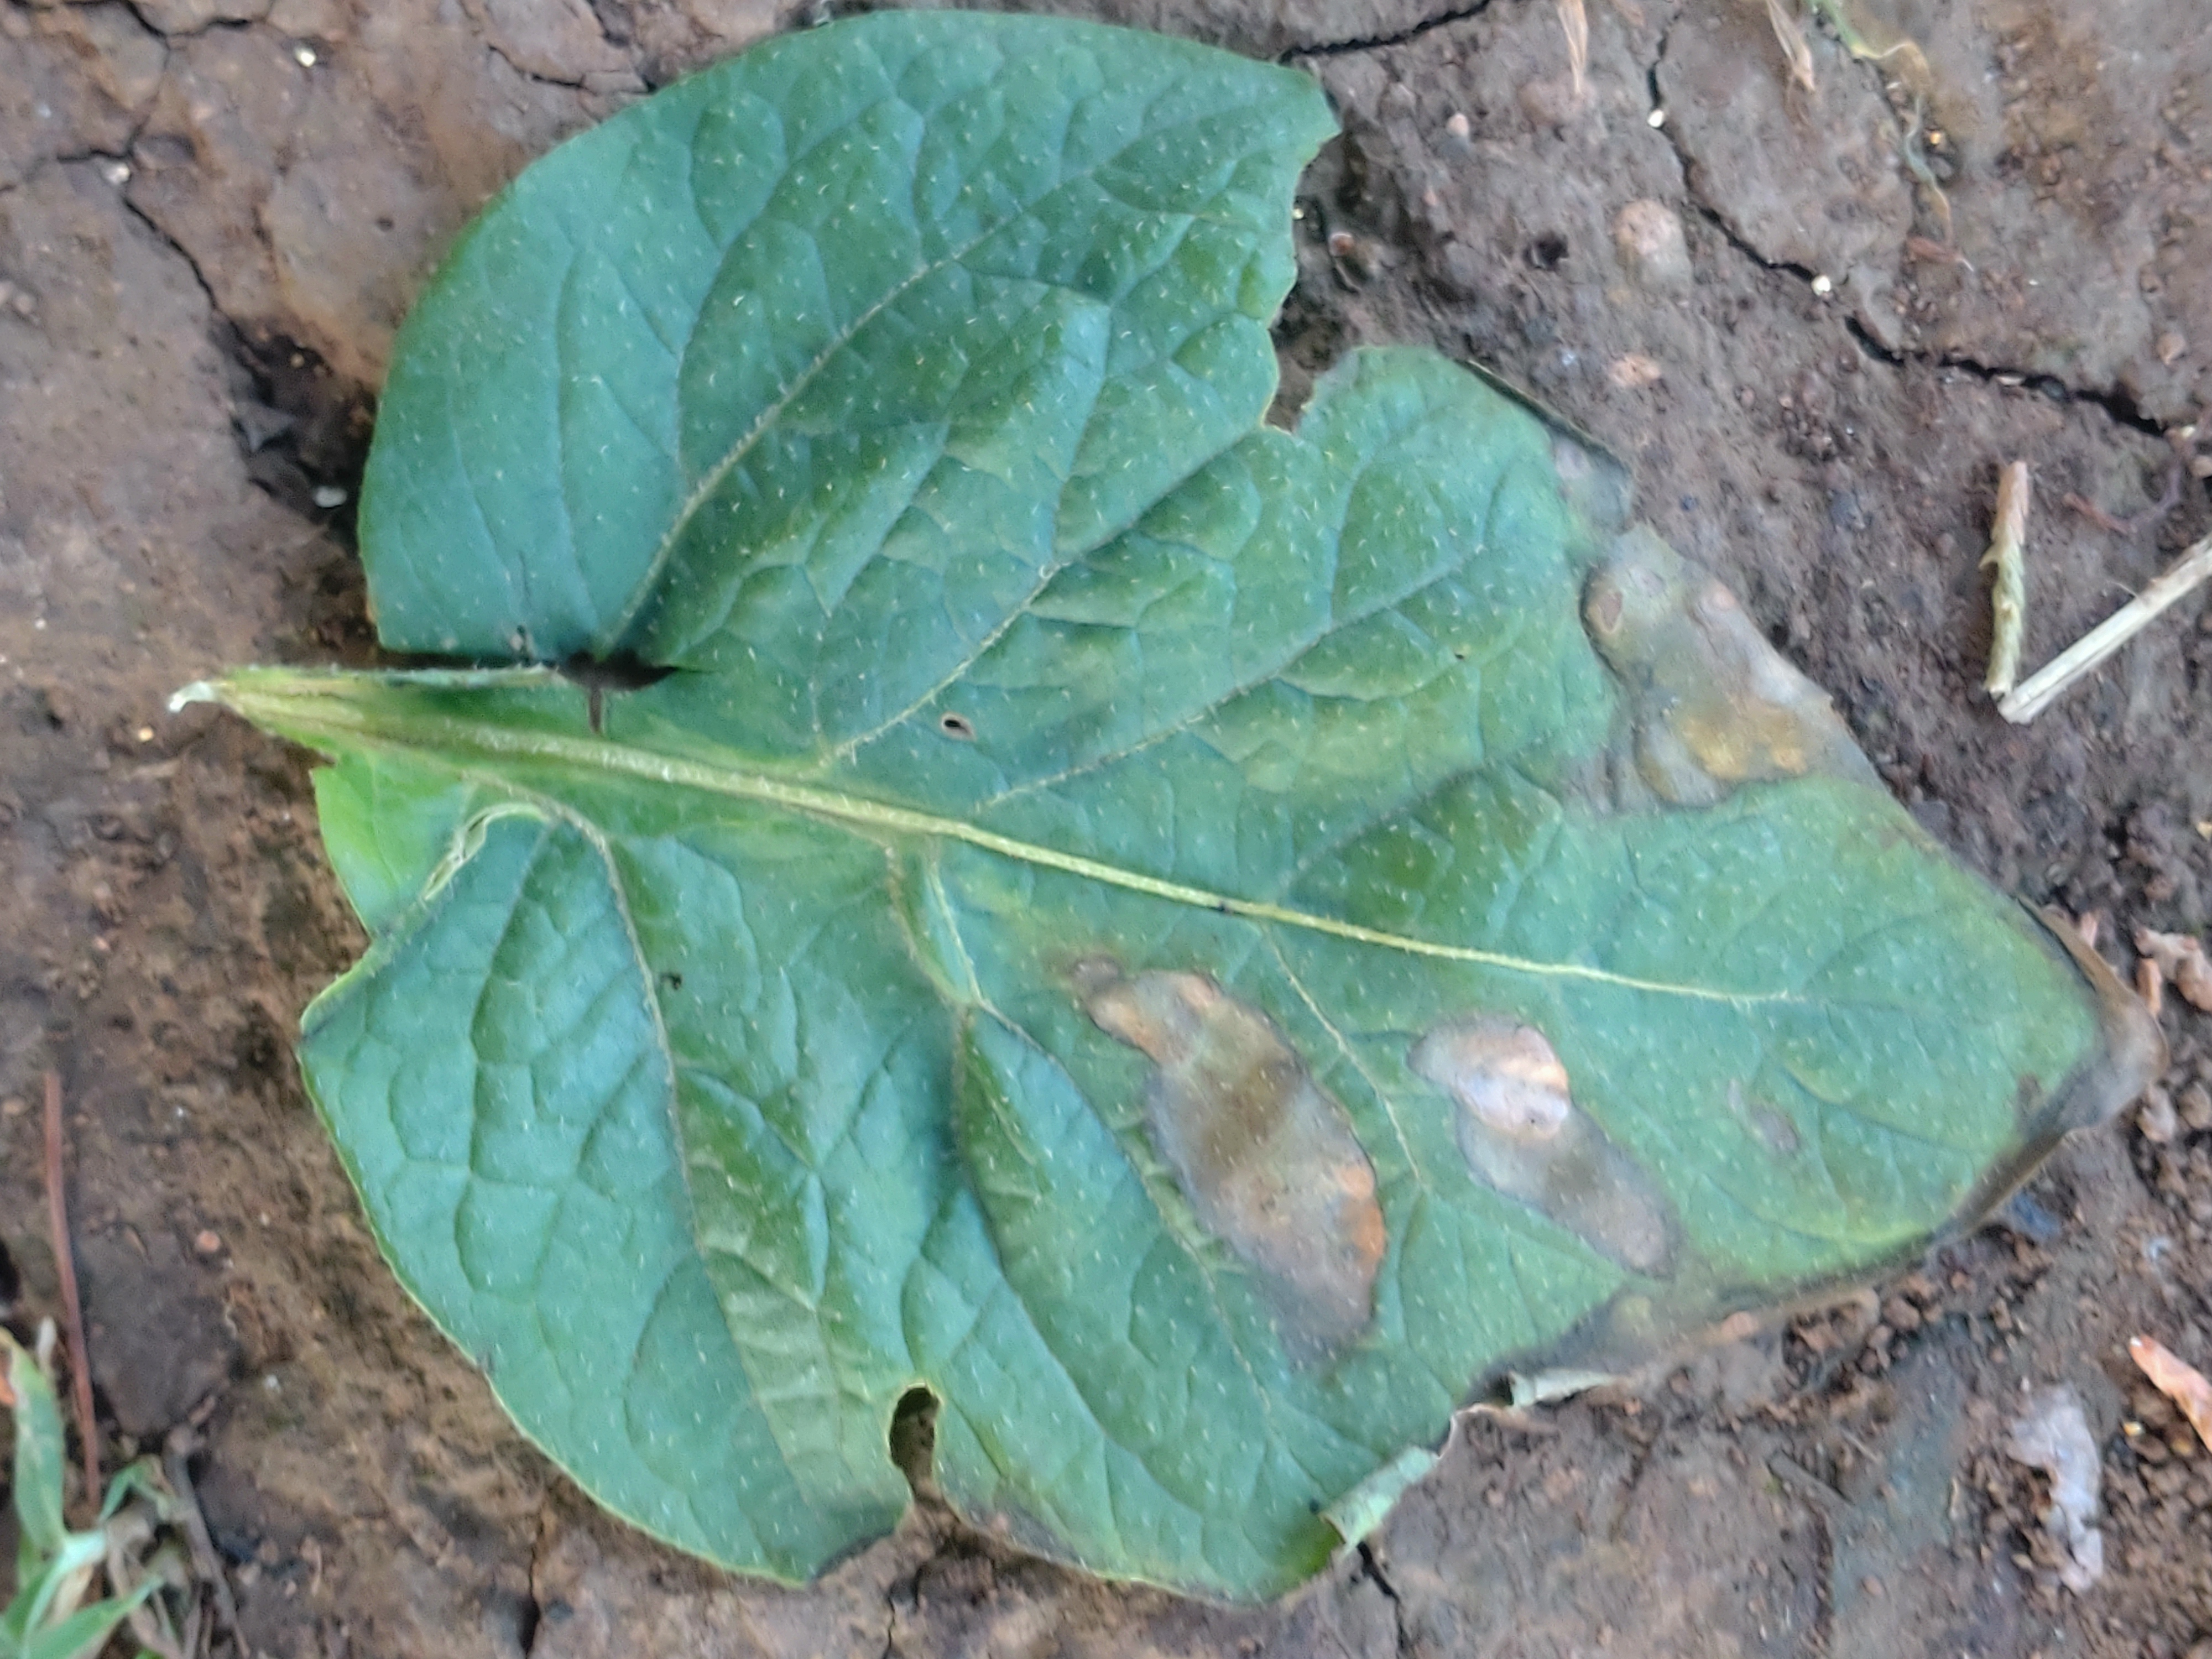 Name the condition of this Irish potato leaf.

early blight
